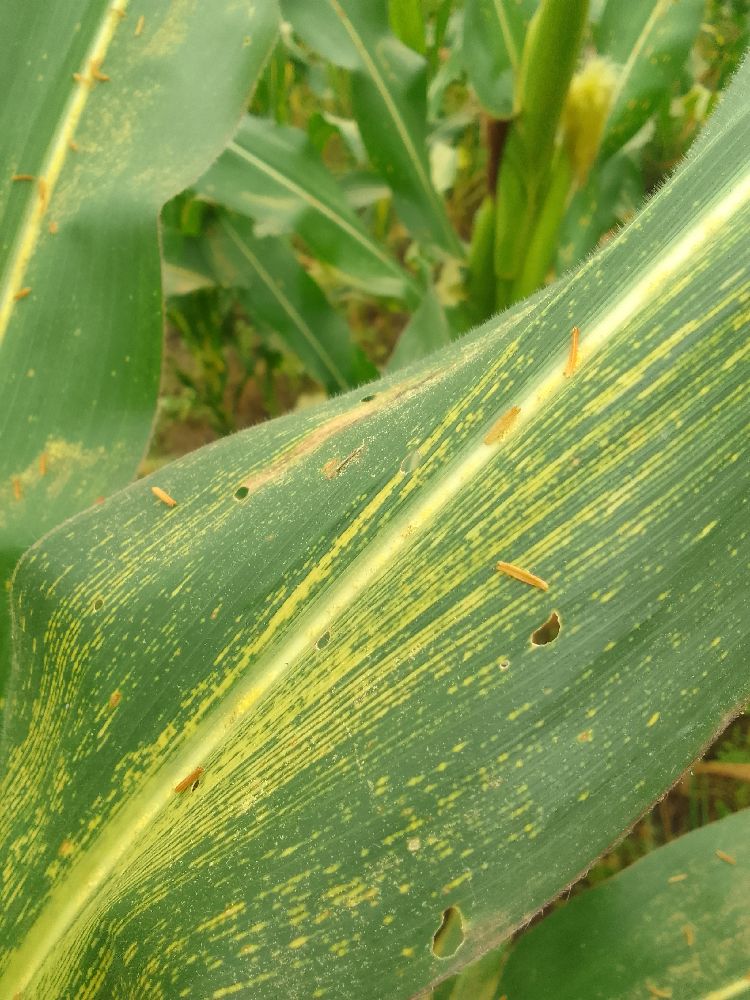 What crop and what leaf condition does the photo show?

maize, maize streak virus
